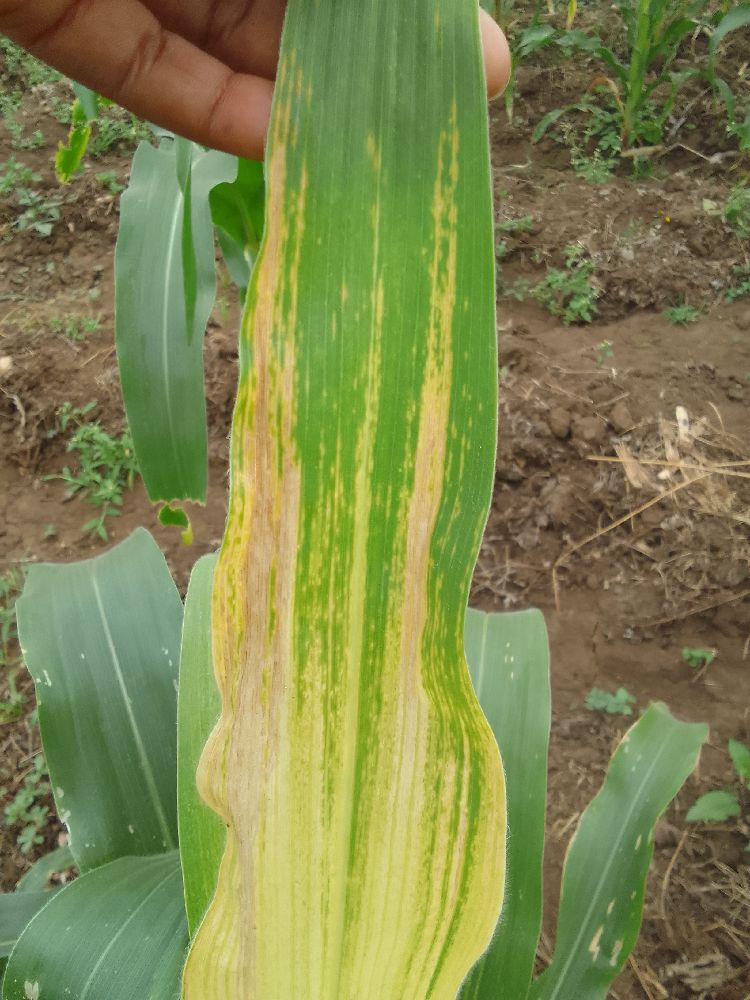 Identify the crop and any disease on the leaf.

maize, maize lethal necrosis
